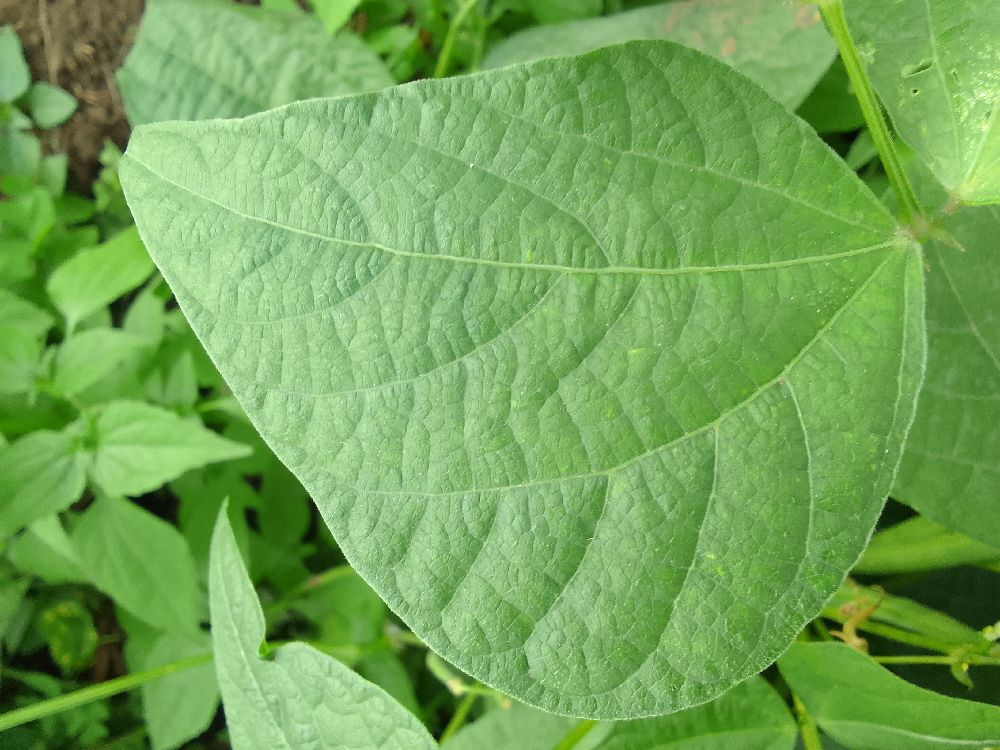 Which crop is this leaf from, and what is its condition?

common bean, healthy
